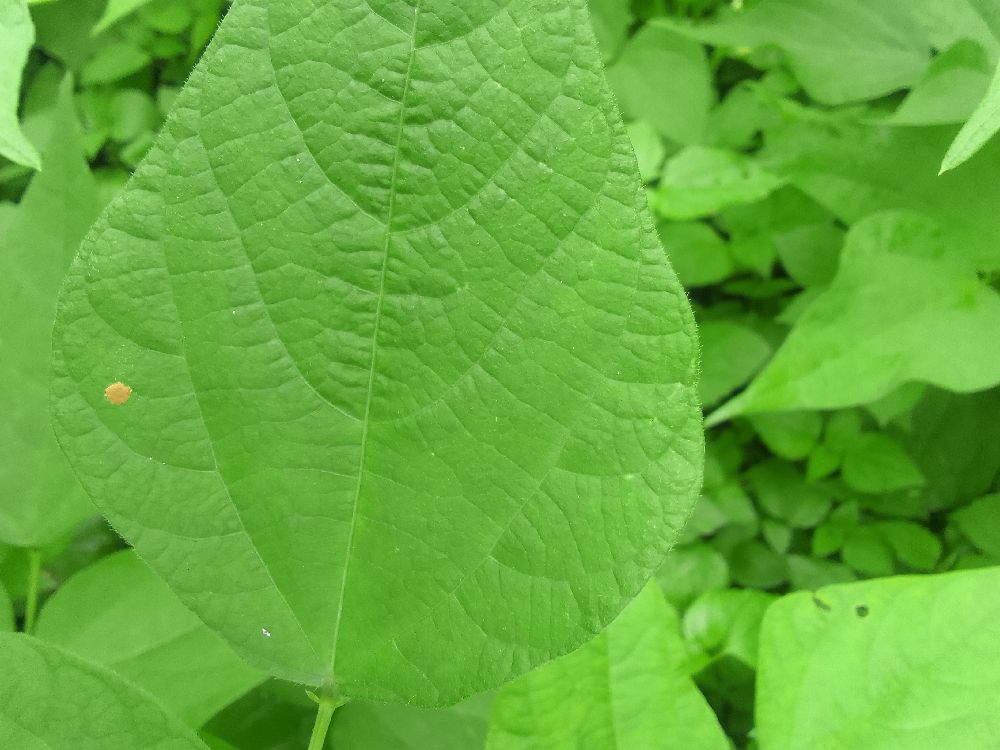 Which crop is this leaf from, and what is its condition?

common bean, healthy
